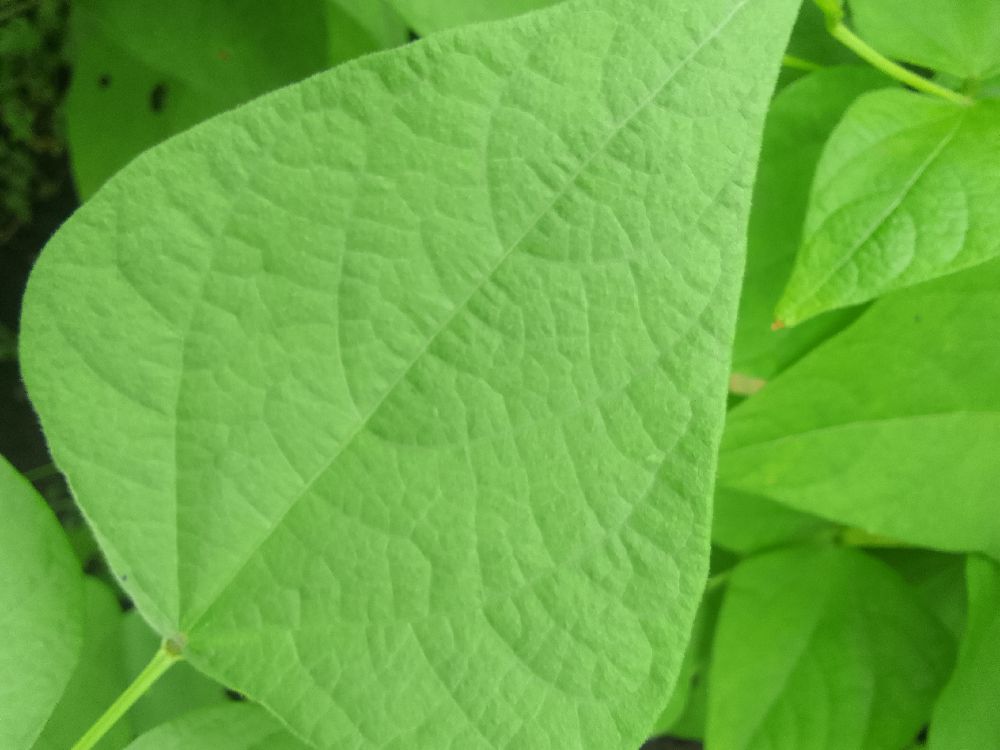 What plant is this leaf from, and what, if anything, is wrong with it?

common bean, healthy
